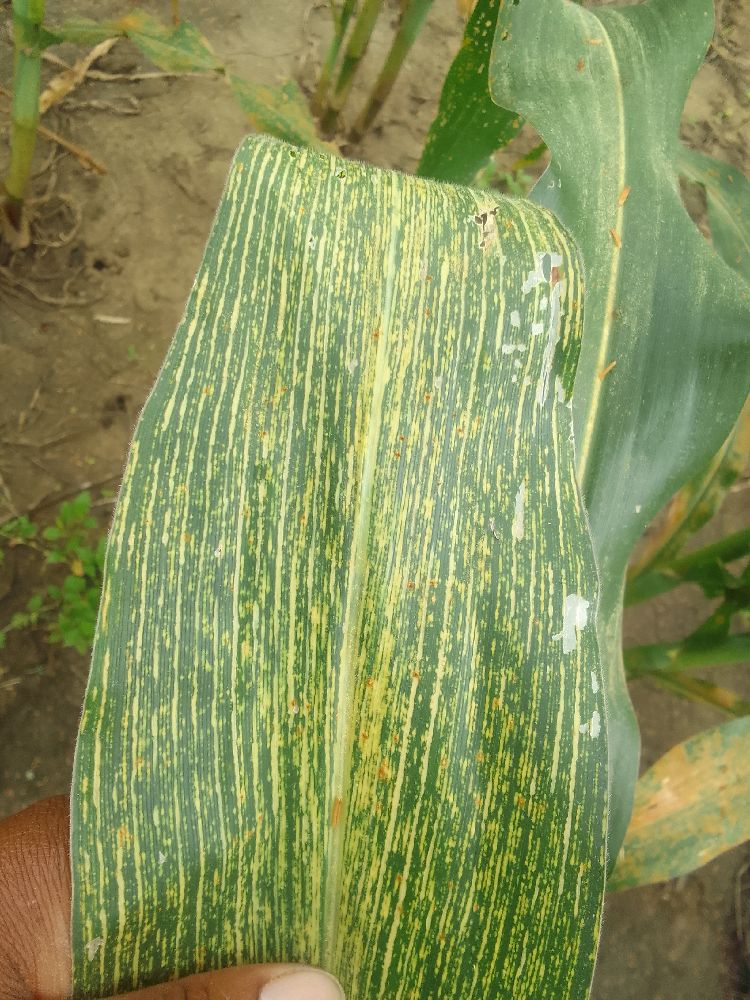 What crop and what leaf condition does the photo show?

maize, maize streak virus
